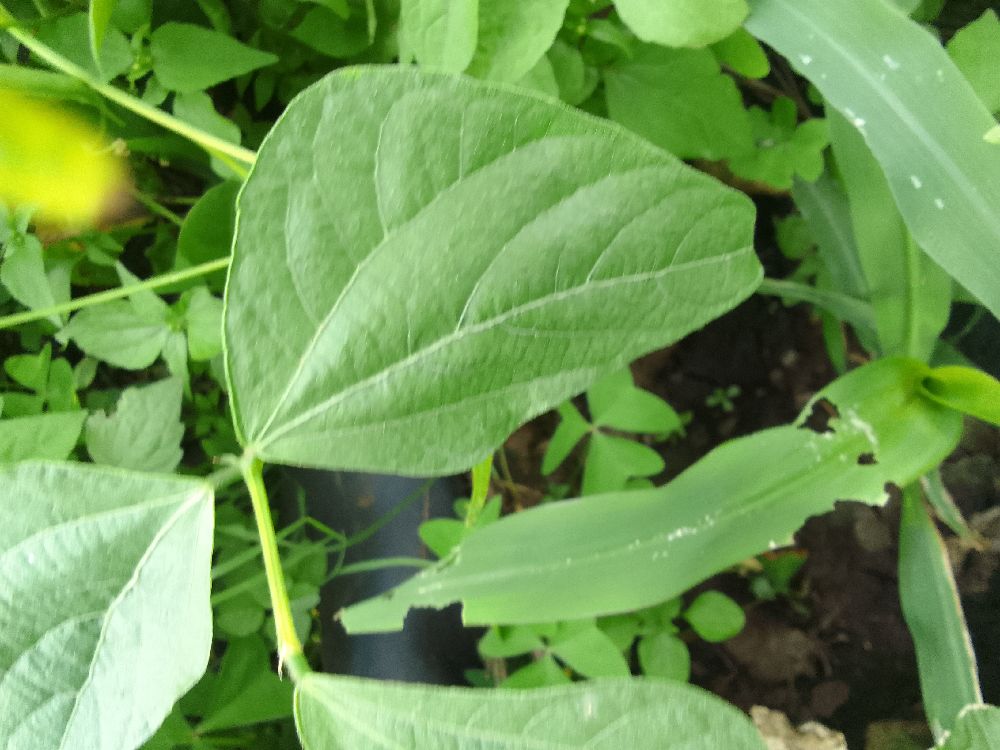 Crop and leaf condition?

common bean, healthy
